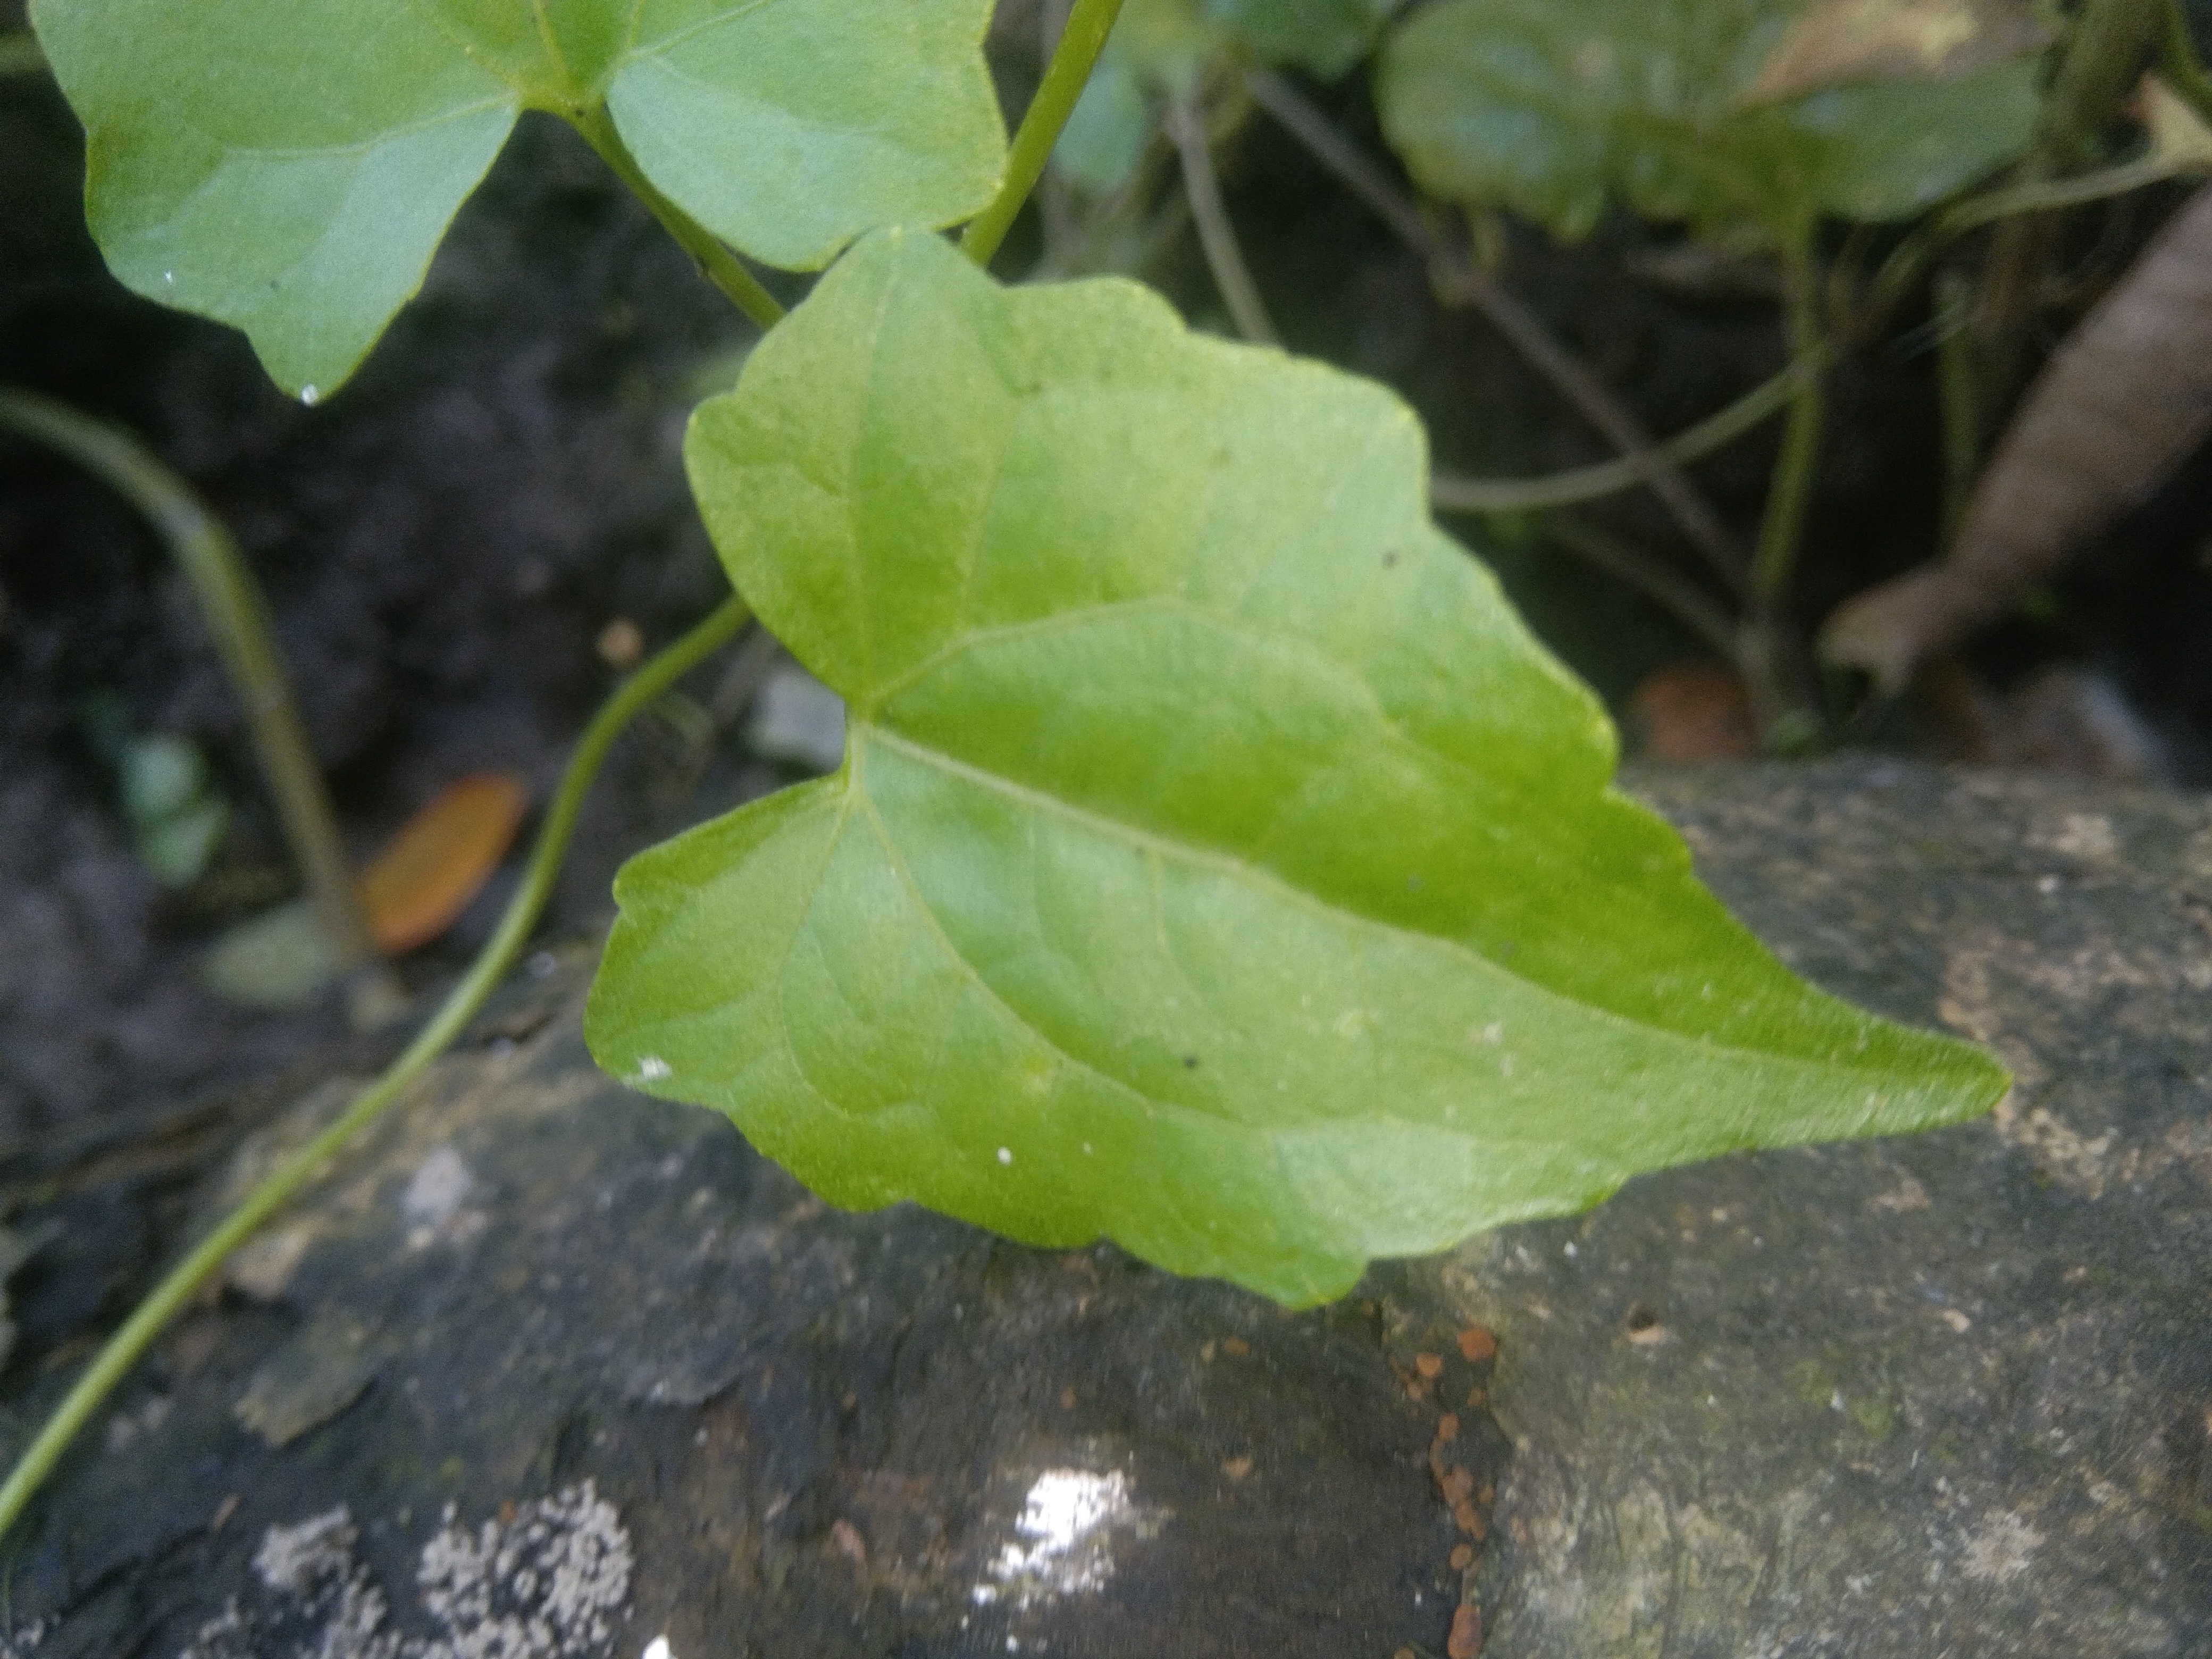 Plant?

bitter vine
